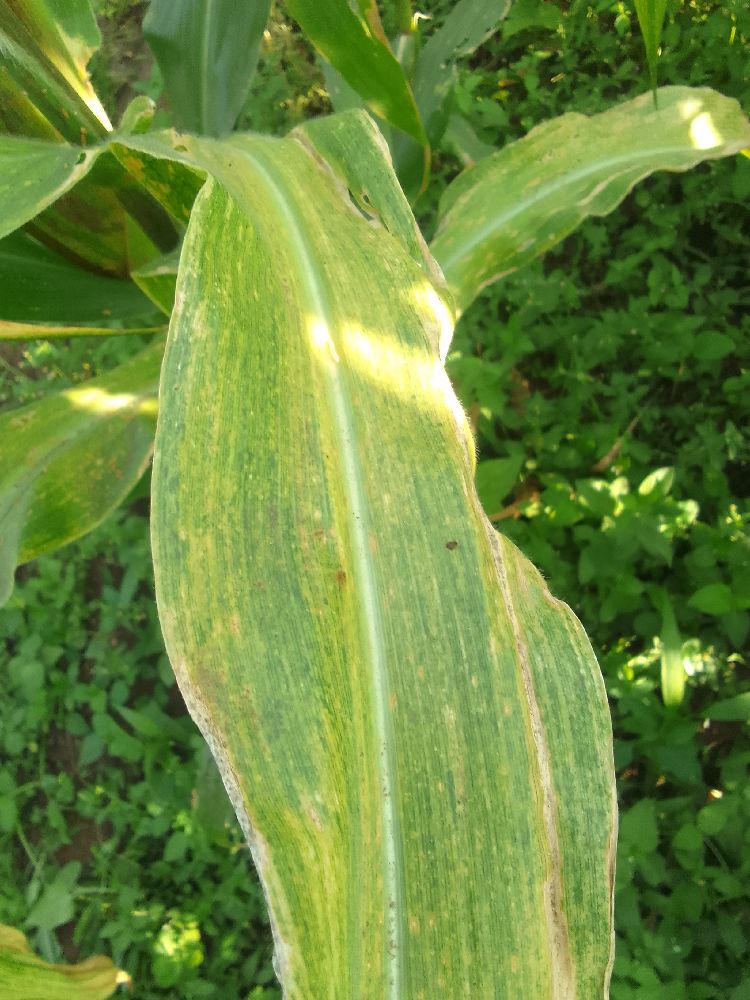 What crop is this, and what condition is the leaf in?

maize, maize lethal necrosis
